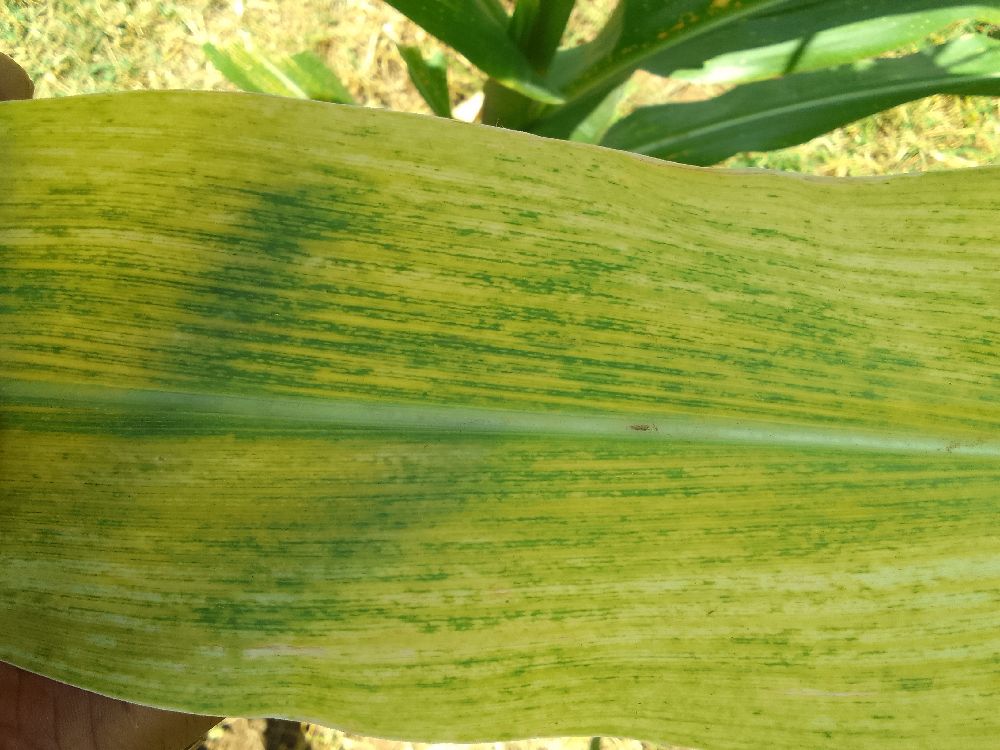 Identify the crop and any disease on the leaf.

maize, maize lethal necrosis
